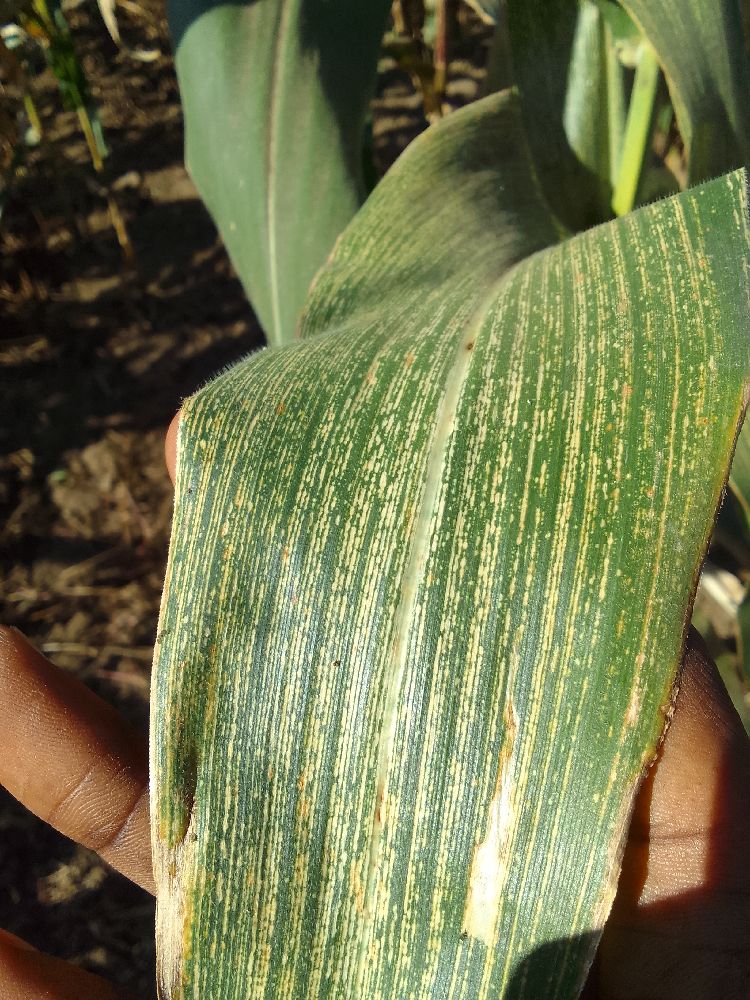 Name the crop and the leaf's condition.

maize, maize streak virus
